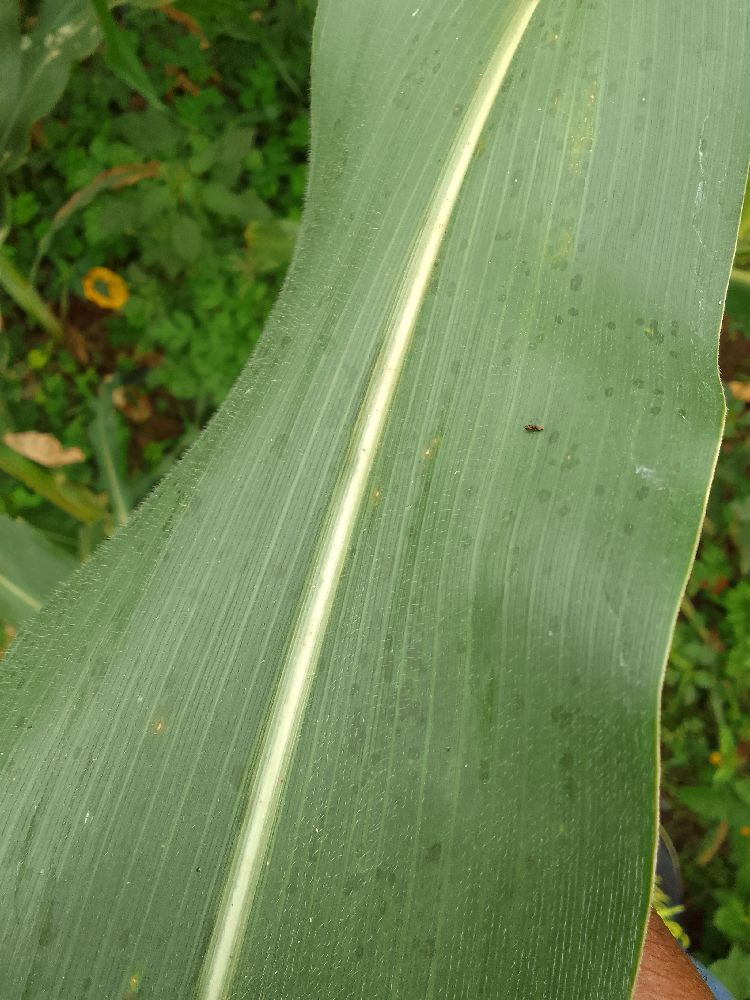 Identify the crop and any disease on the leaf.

maize, healthy
